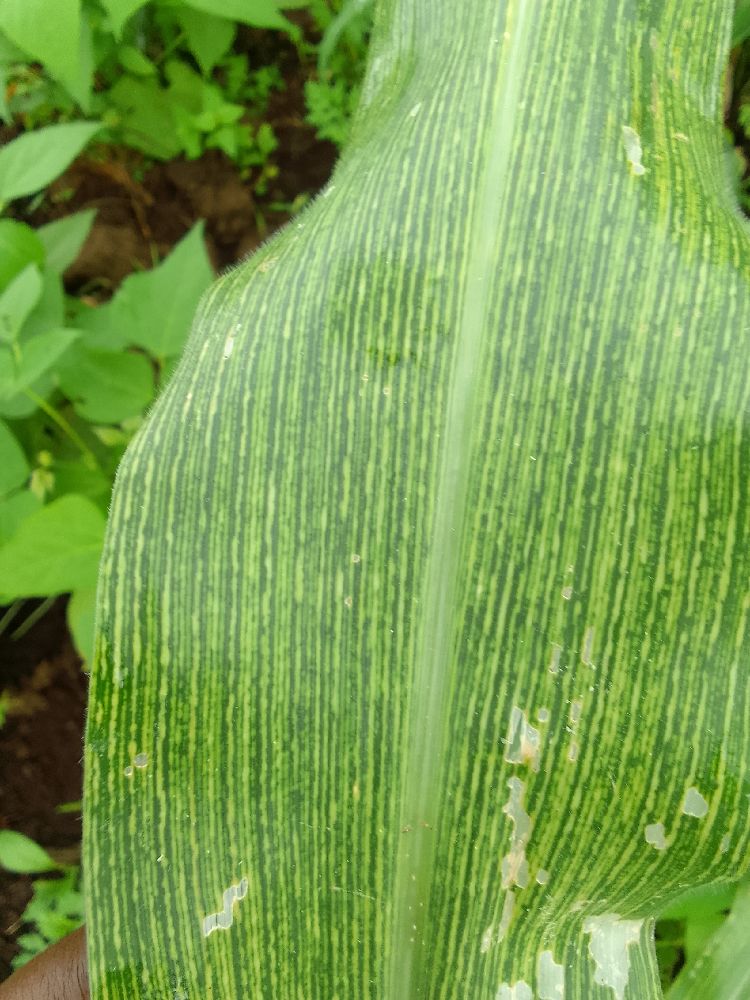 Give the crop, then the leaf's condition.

maize, maize streak virus
